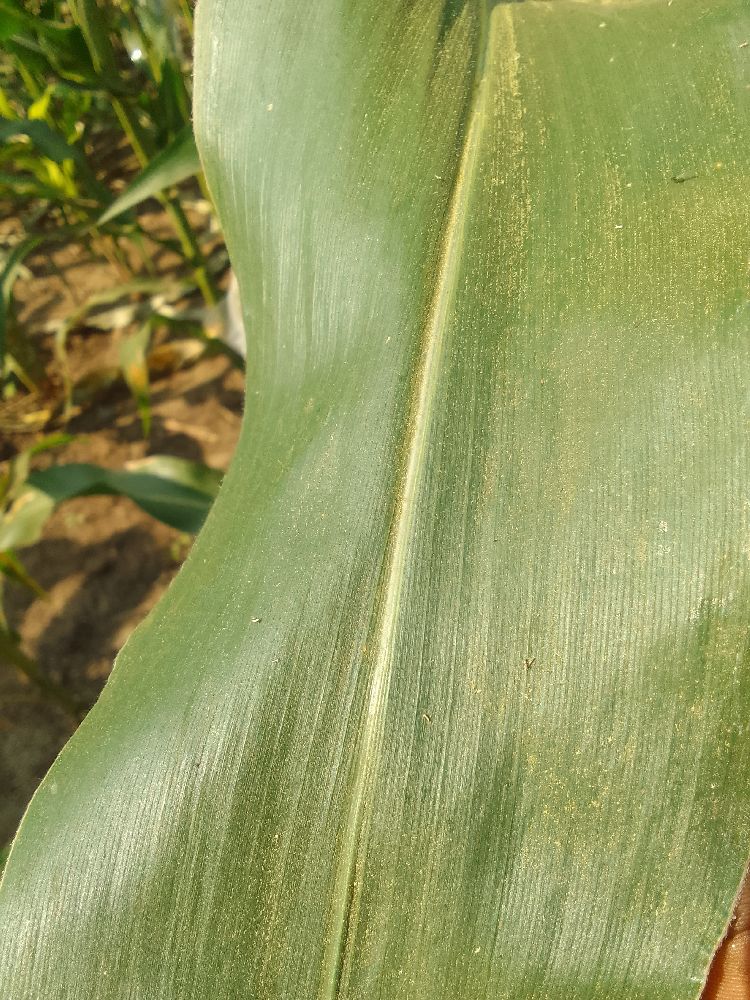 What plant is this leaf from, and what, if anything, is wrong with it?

maize, healthy
